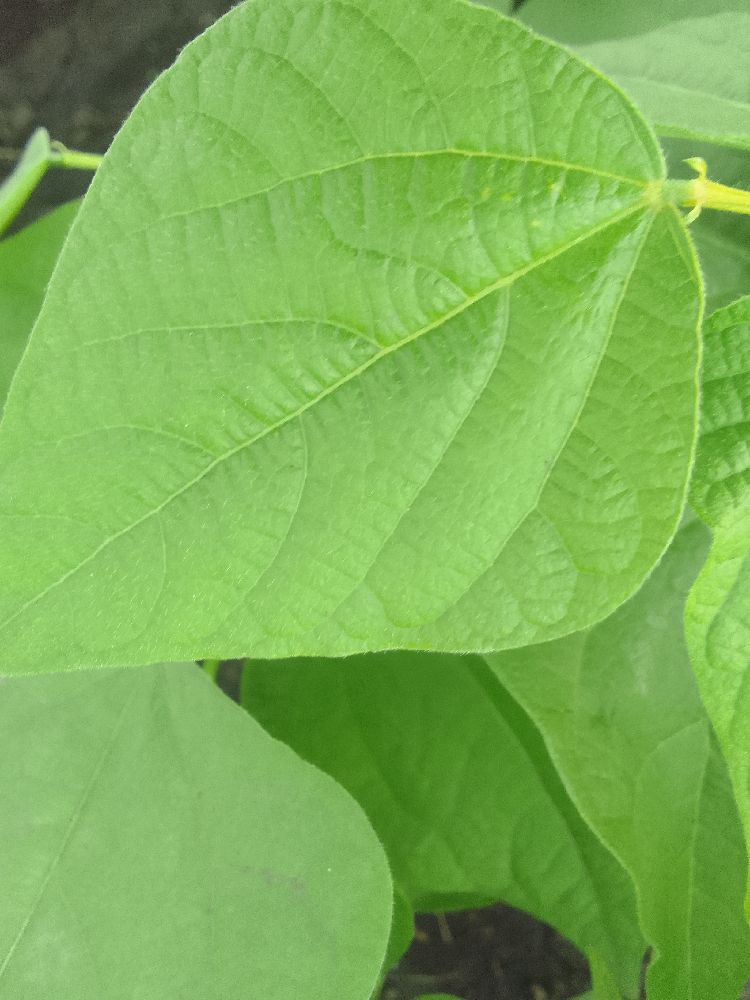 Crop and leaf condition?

common bean, healthy
